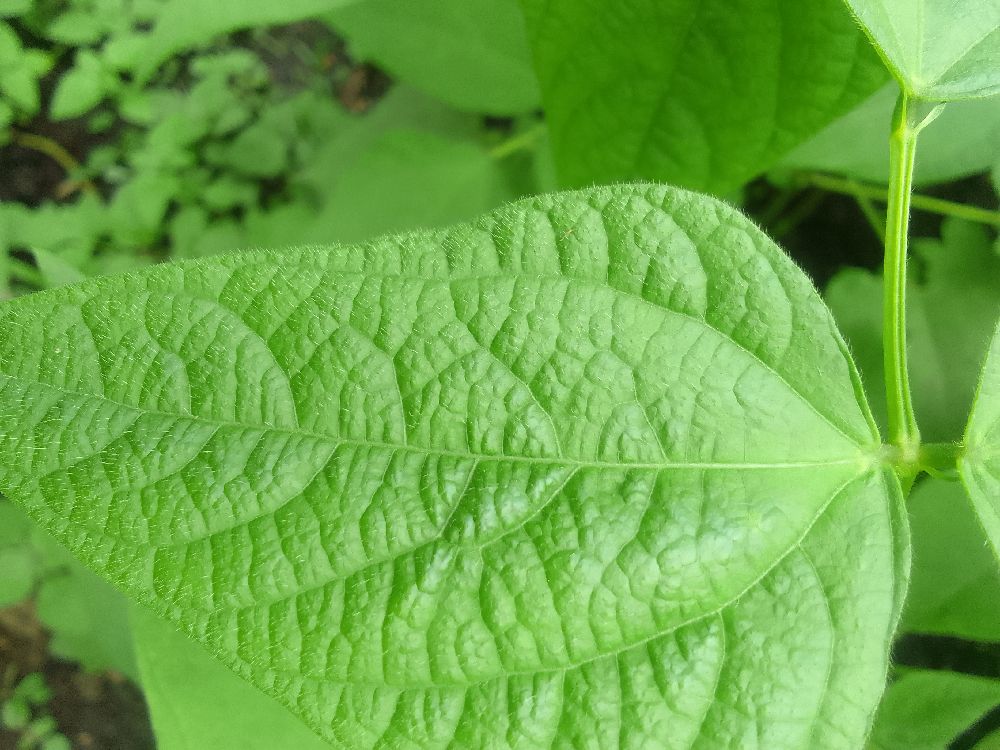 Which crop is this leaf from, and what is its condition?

common bean, healthy
